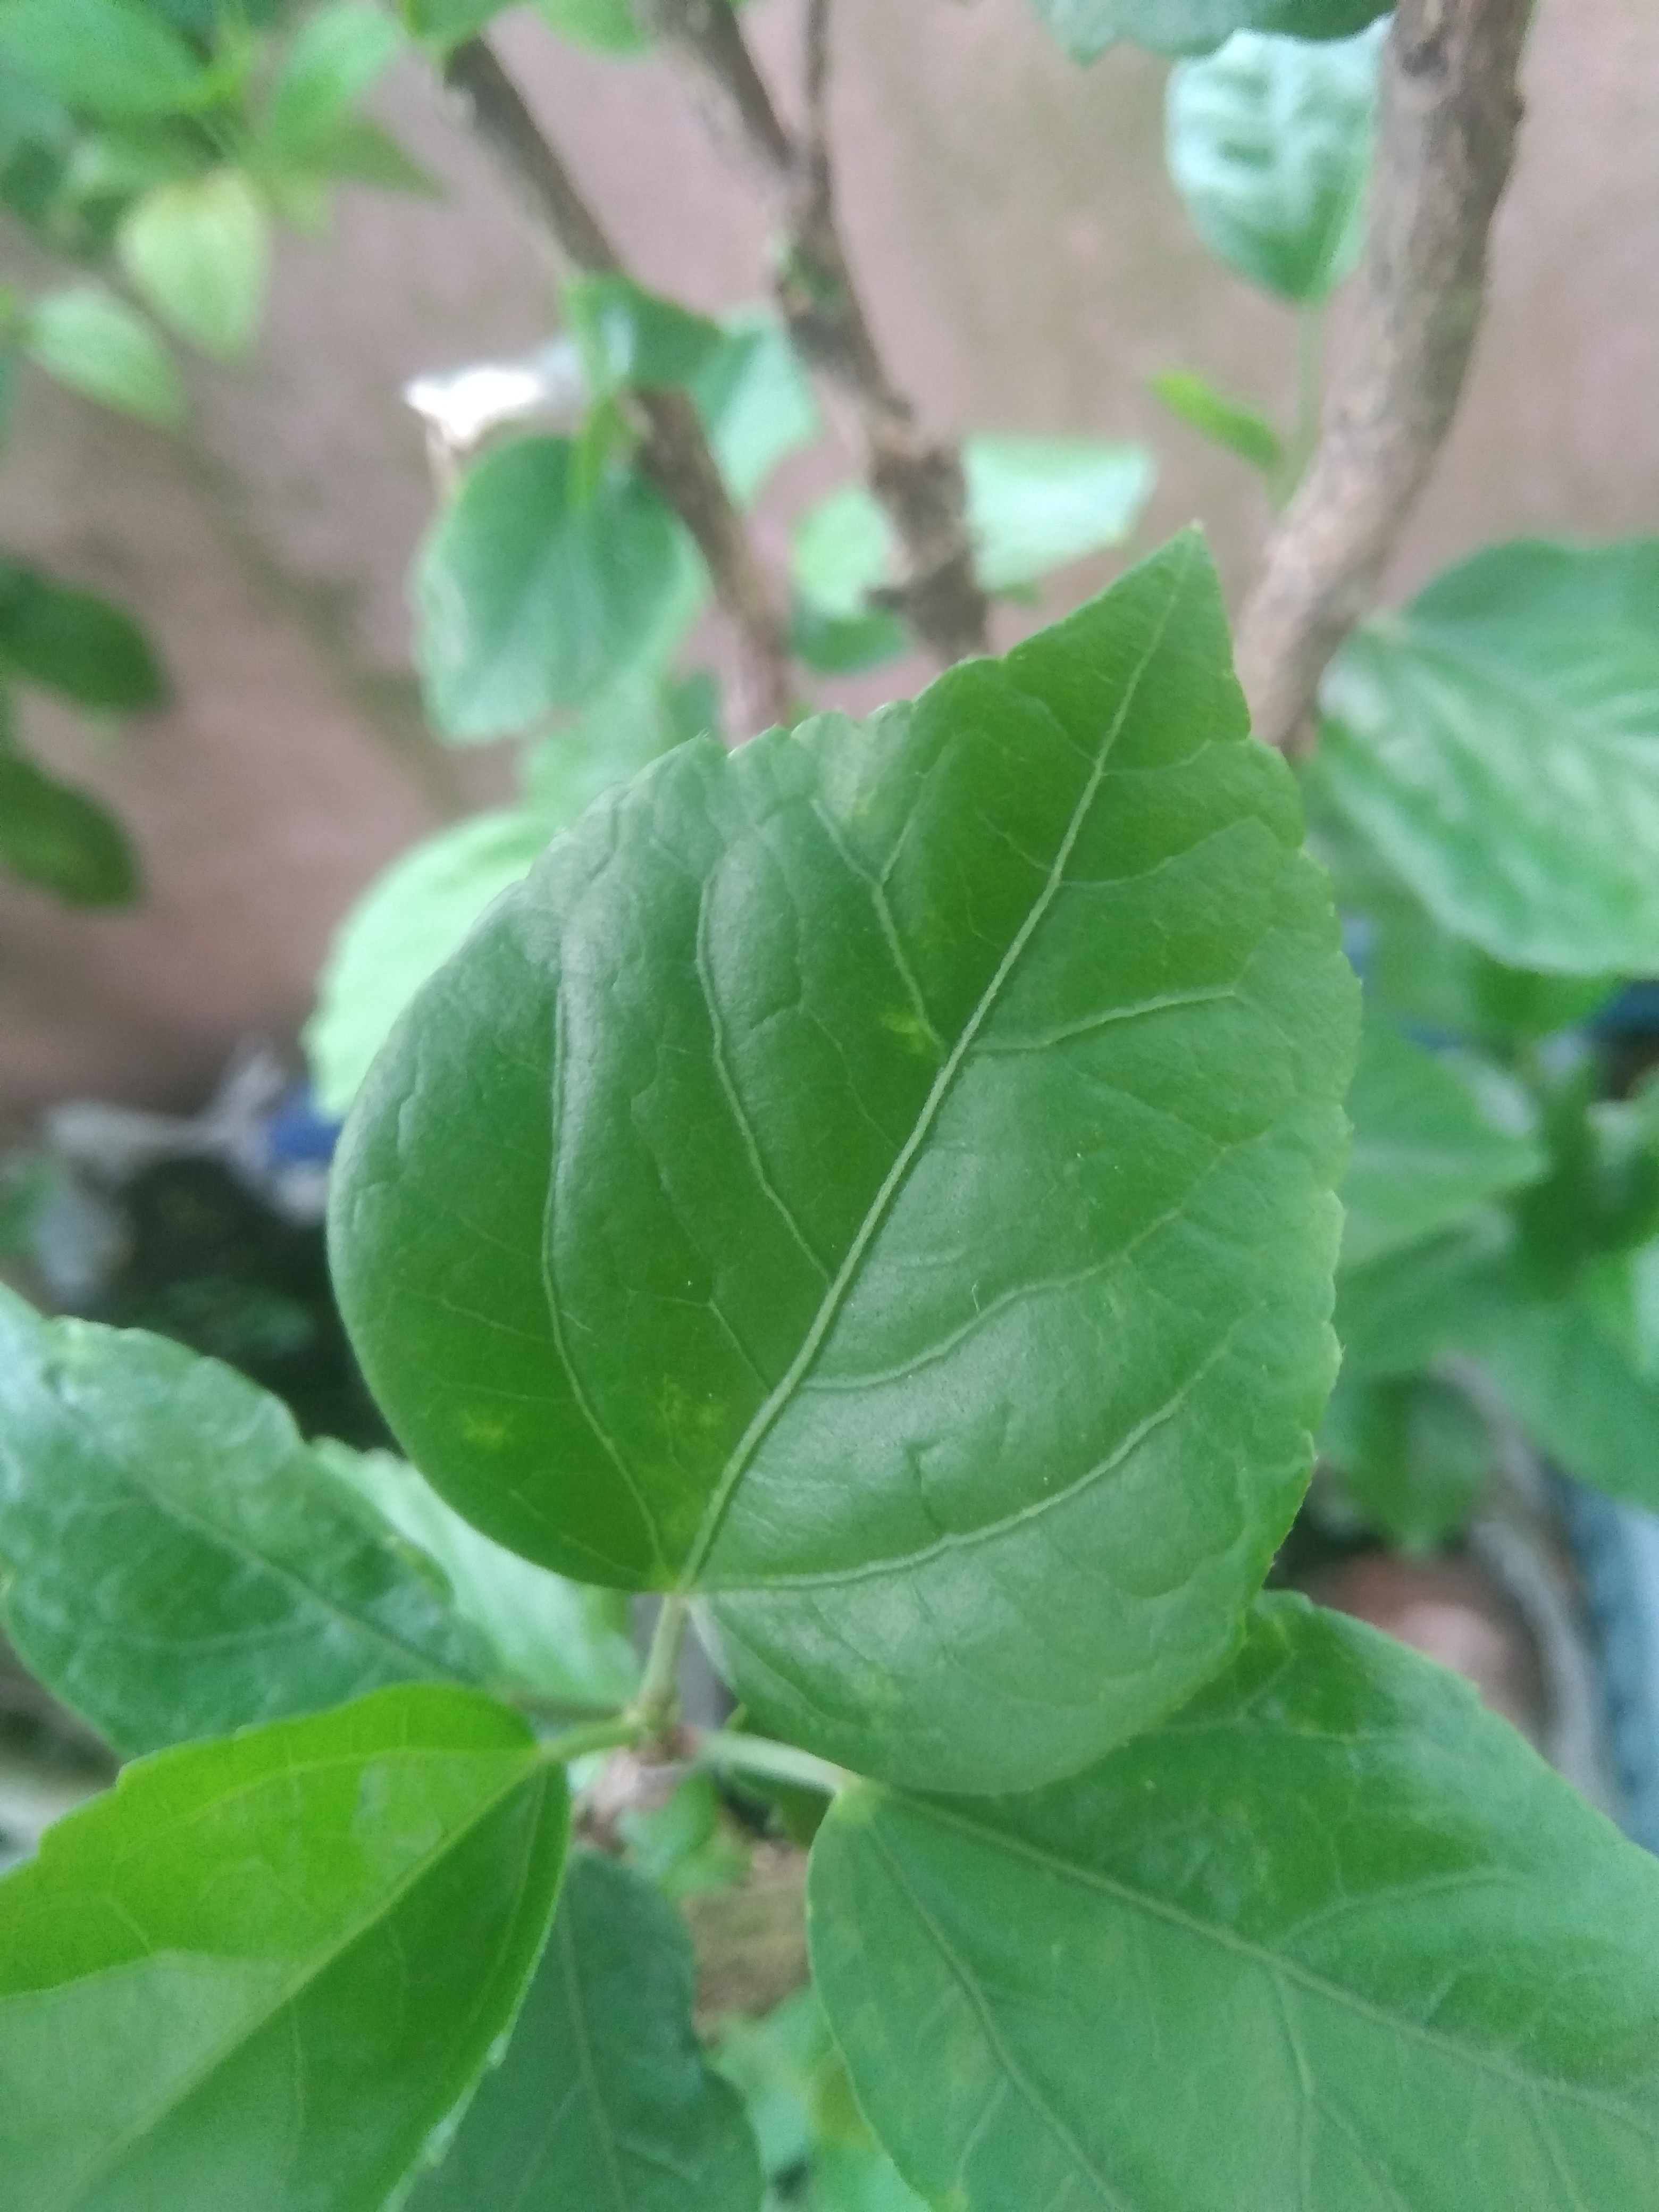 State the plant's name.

hibiscus
